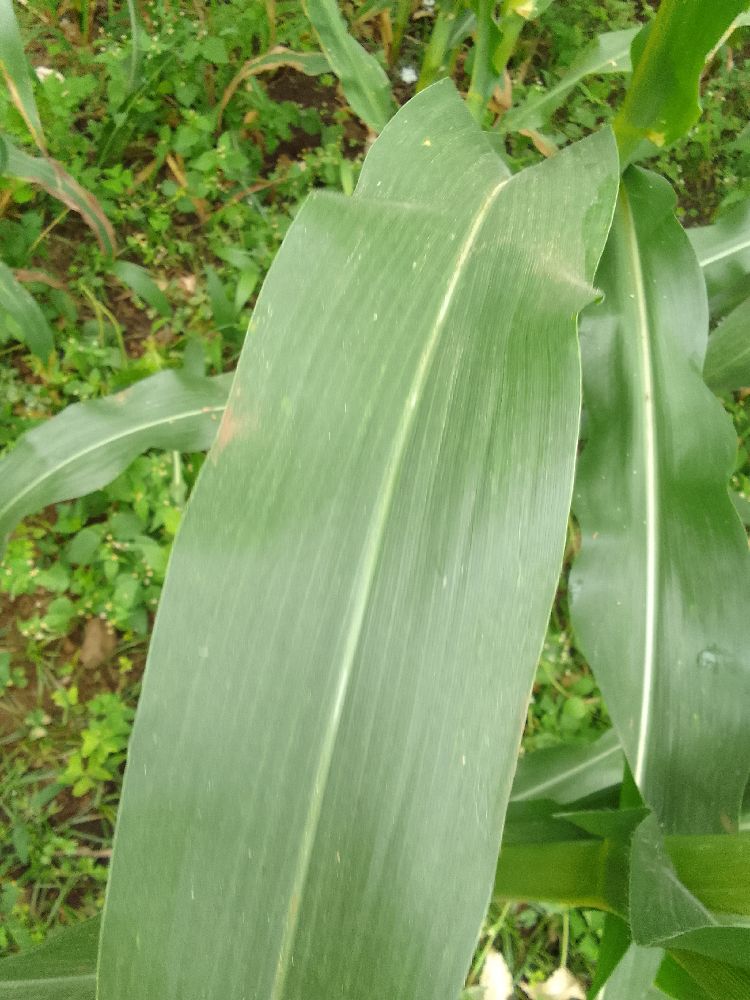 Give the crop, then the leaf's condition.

maize, healthy
